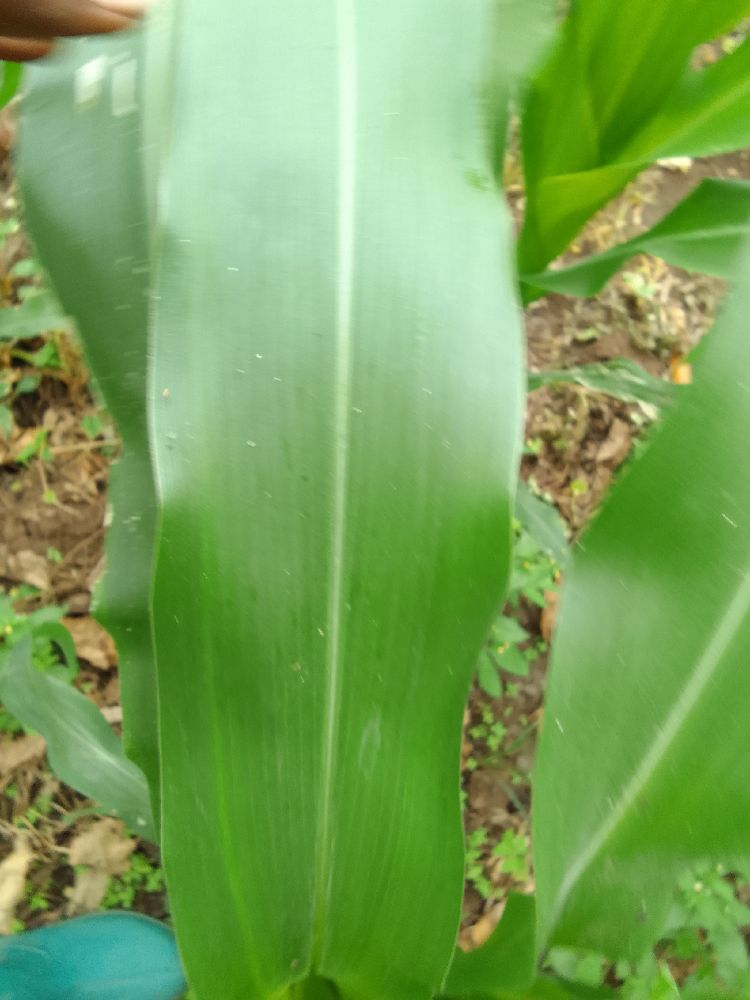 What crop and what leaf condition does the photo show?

maize, healthy
